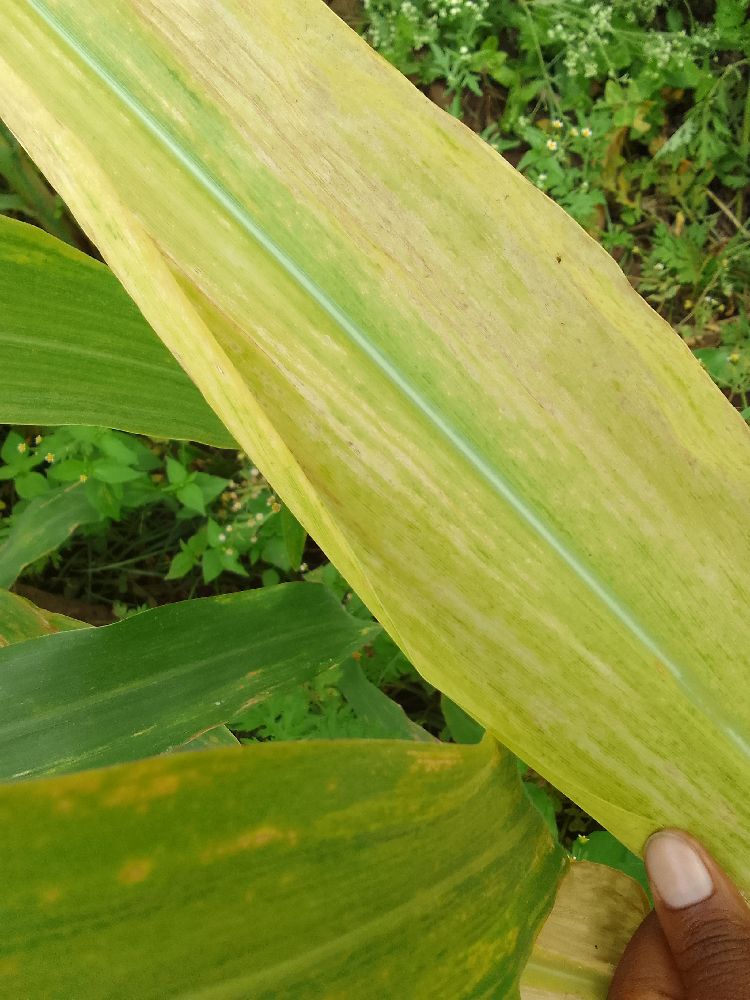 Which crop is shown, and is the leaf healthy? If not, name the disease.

maize, maize lethal necrosis
